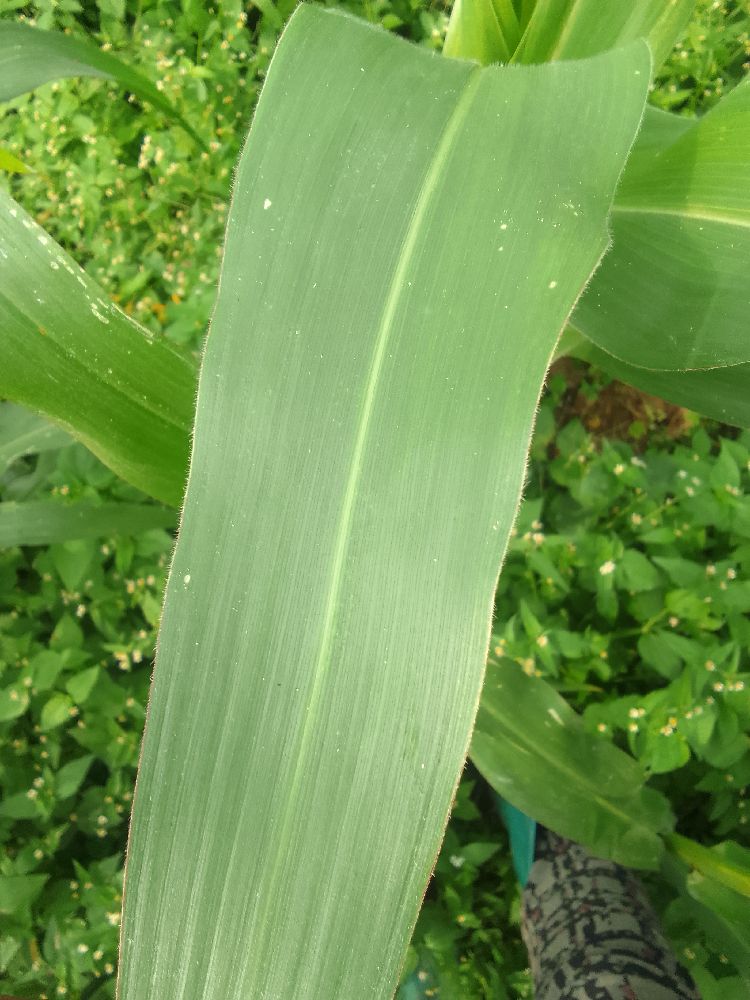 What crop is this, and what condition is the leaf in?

maize, healthy
